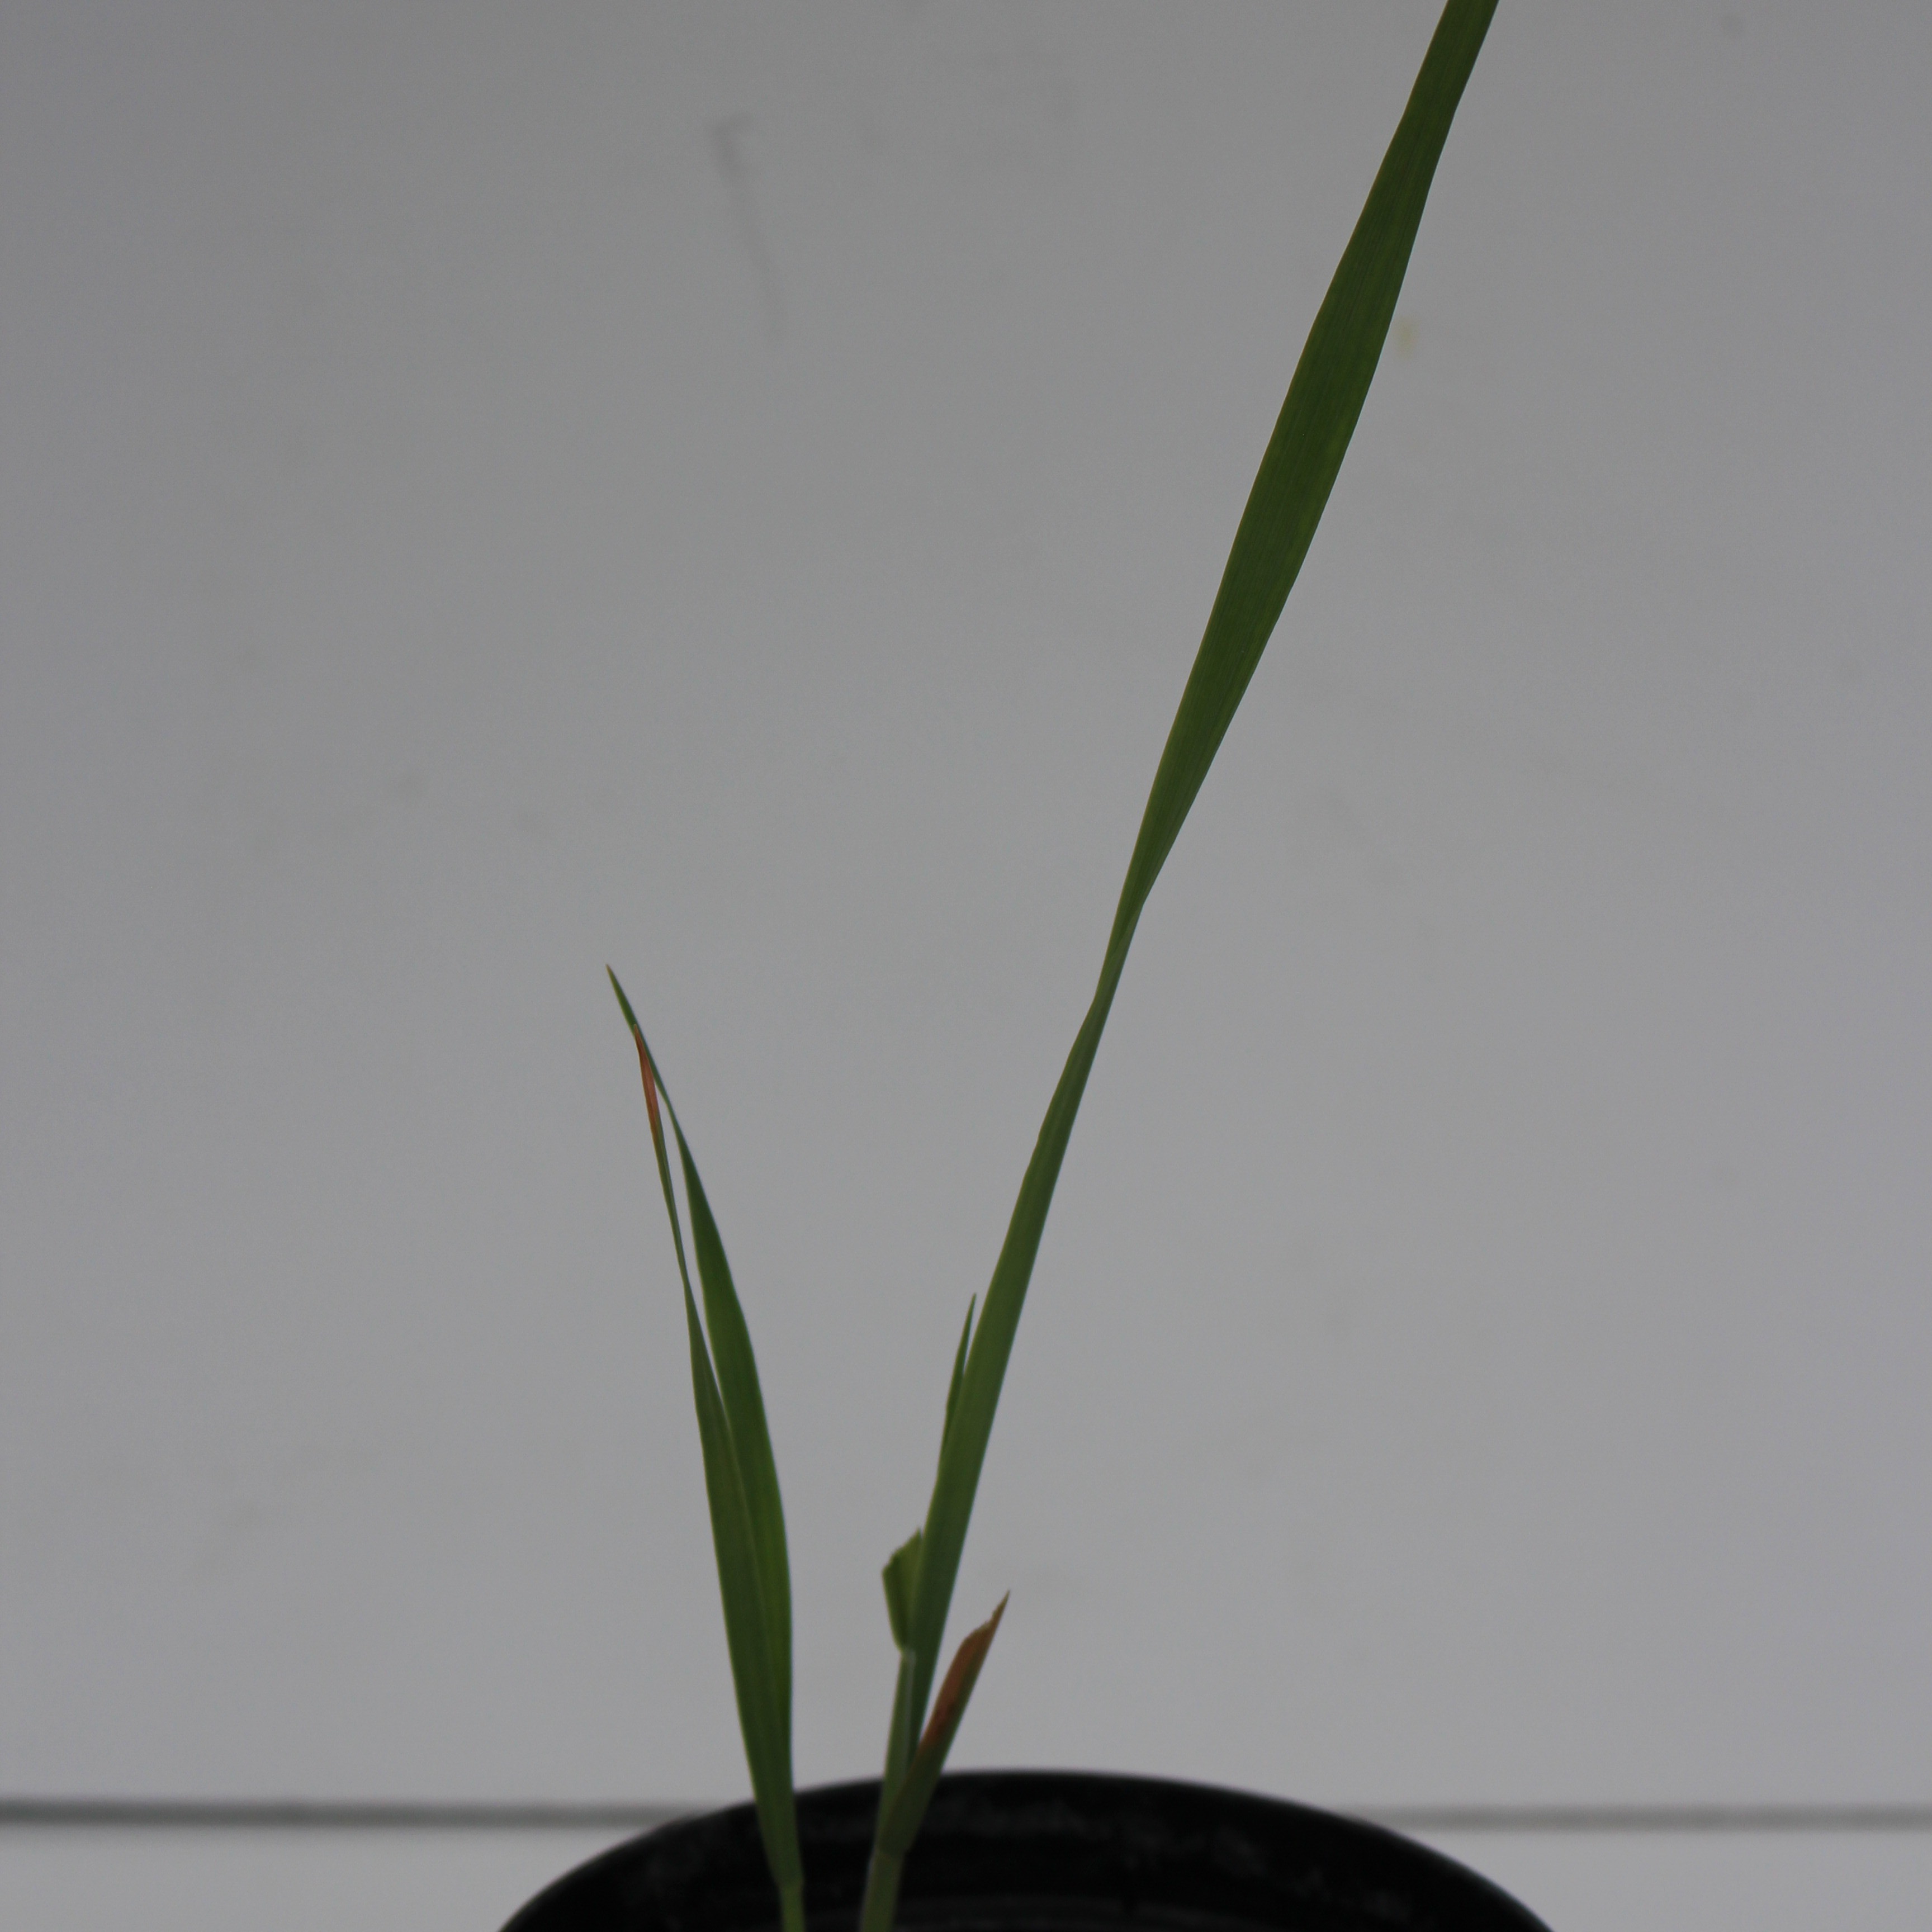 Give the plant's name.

Avena sterilis
